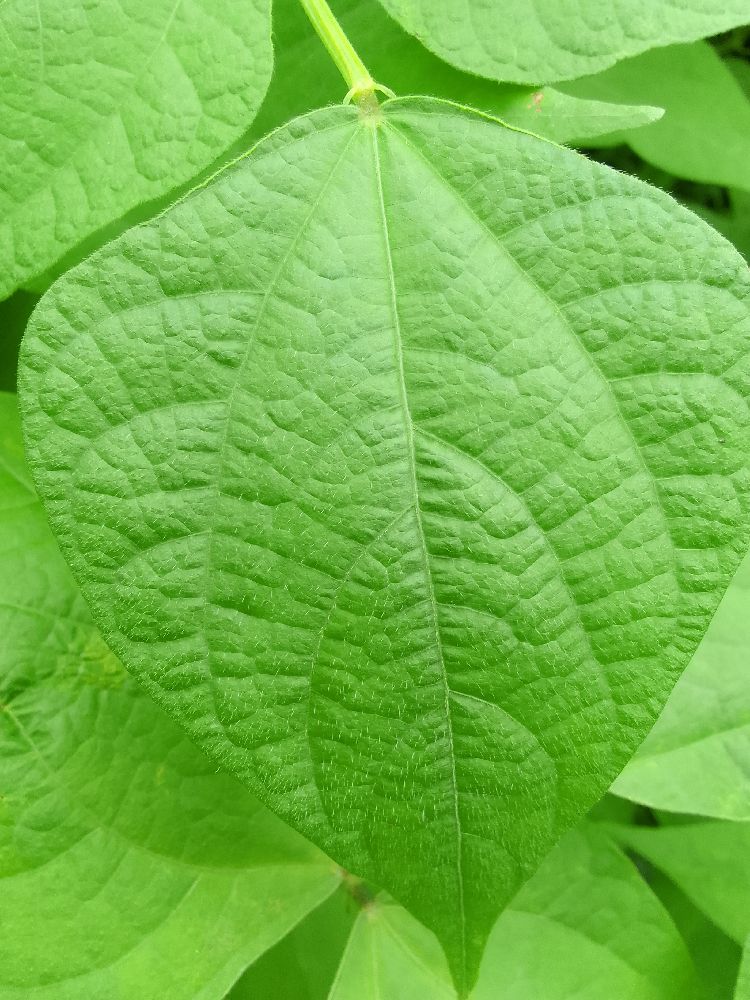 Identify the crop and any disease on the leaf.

common bean, healthy
